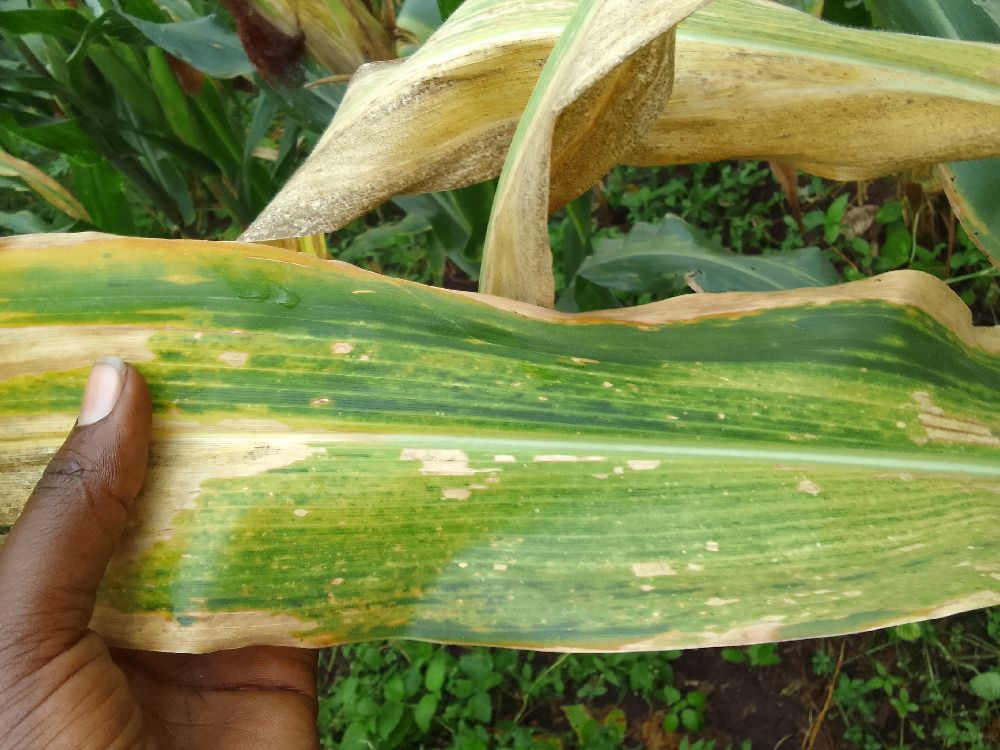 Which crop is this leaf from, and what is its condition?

maize, maize lethal necrosis
